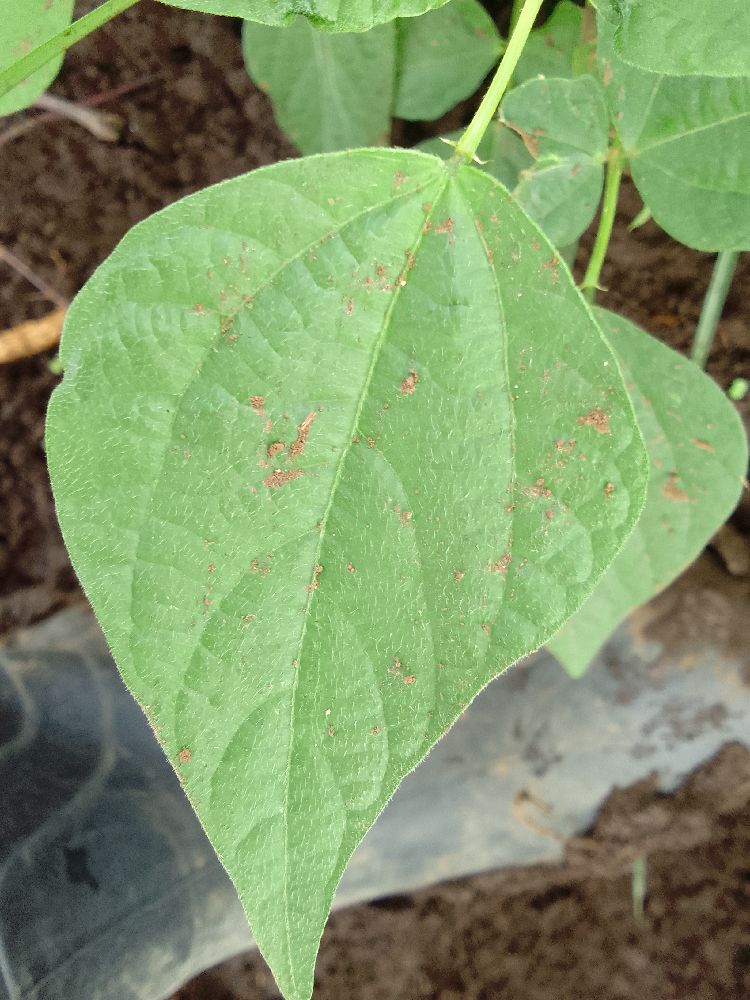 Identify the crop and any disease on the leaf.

common bean, healthy
